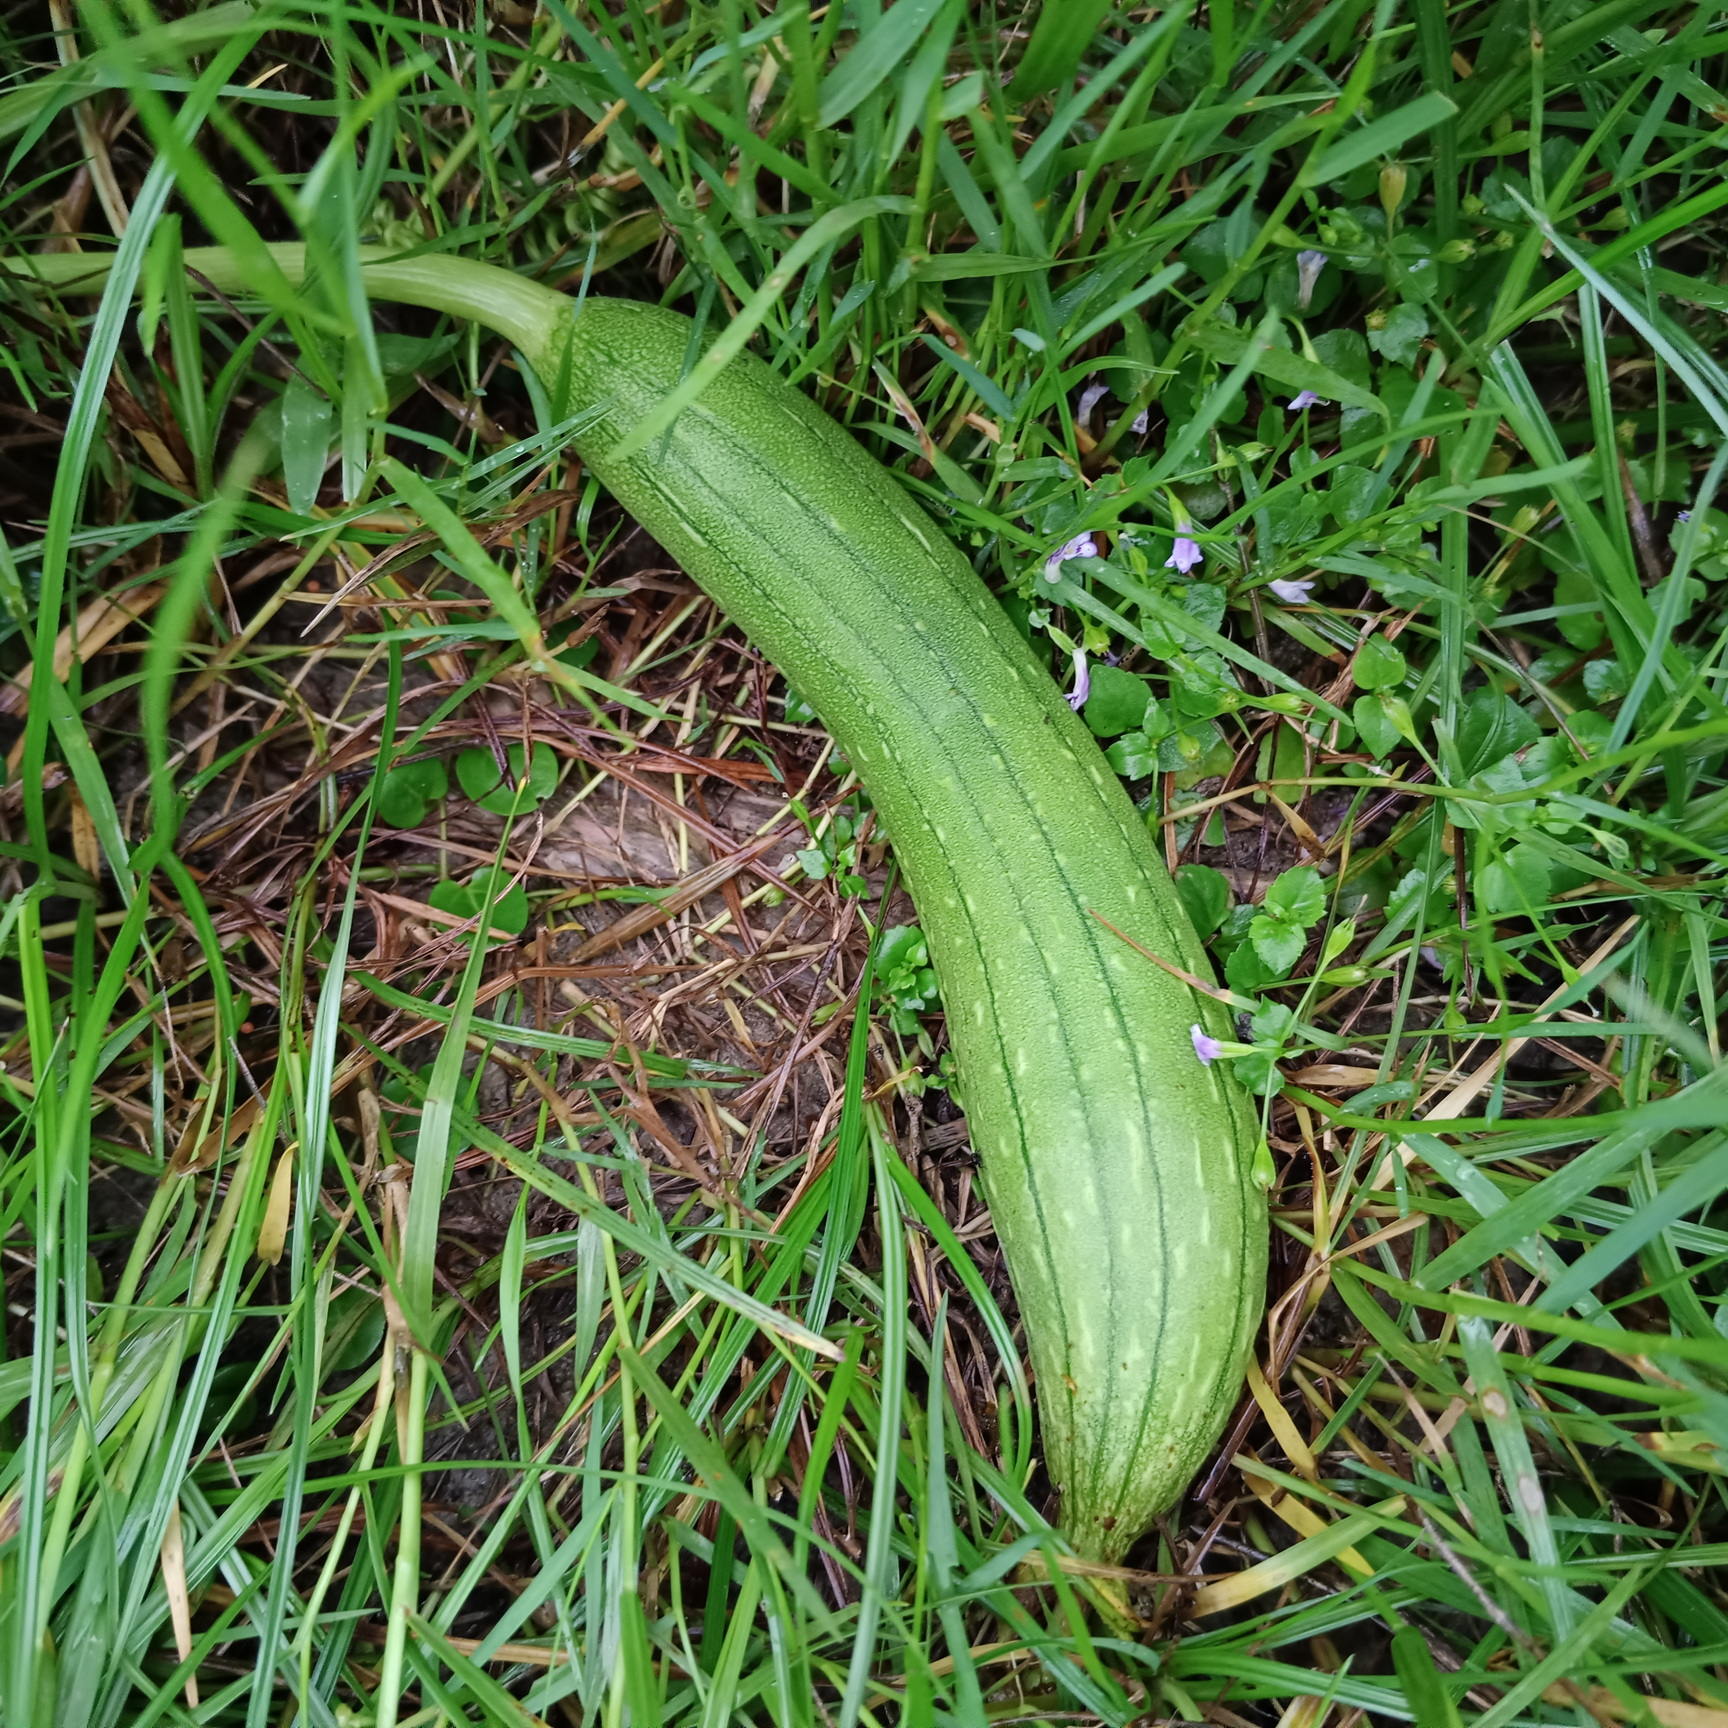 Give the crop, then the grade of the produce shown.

luffa, fresh
